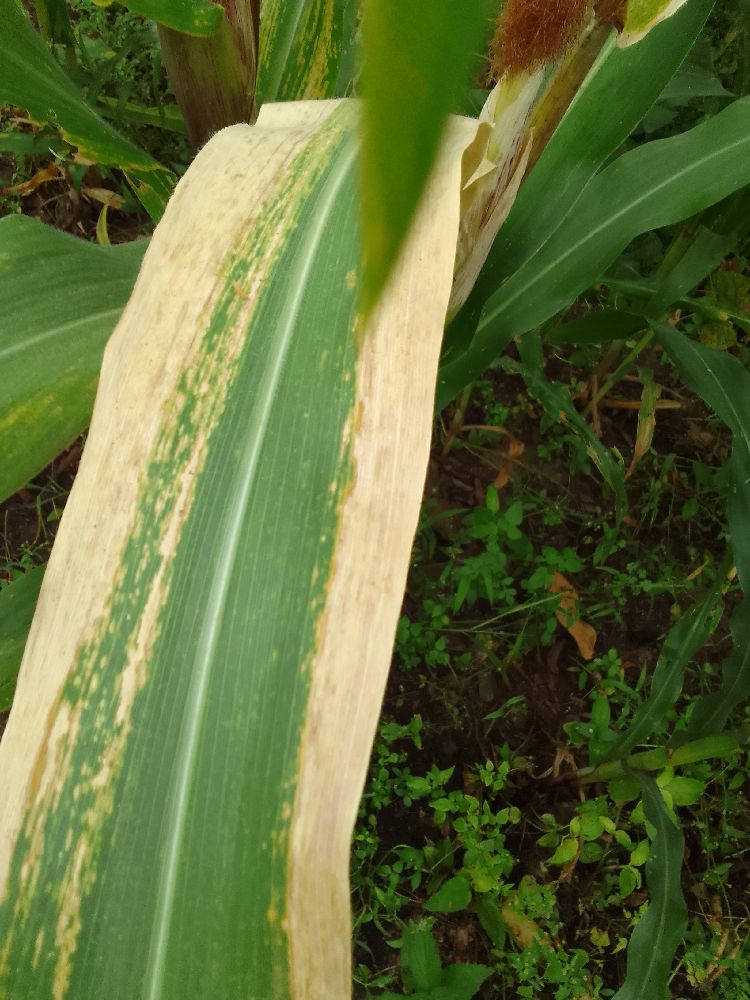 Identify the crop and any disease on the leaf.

maize, maize lethal necrosis
